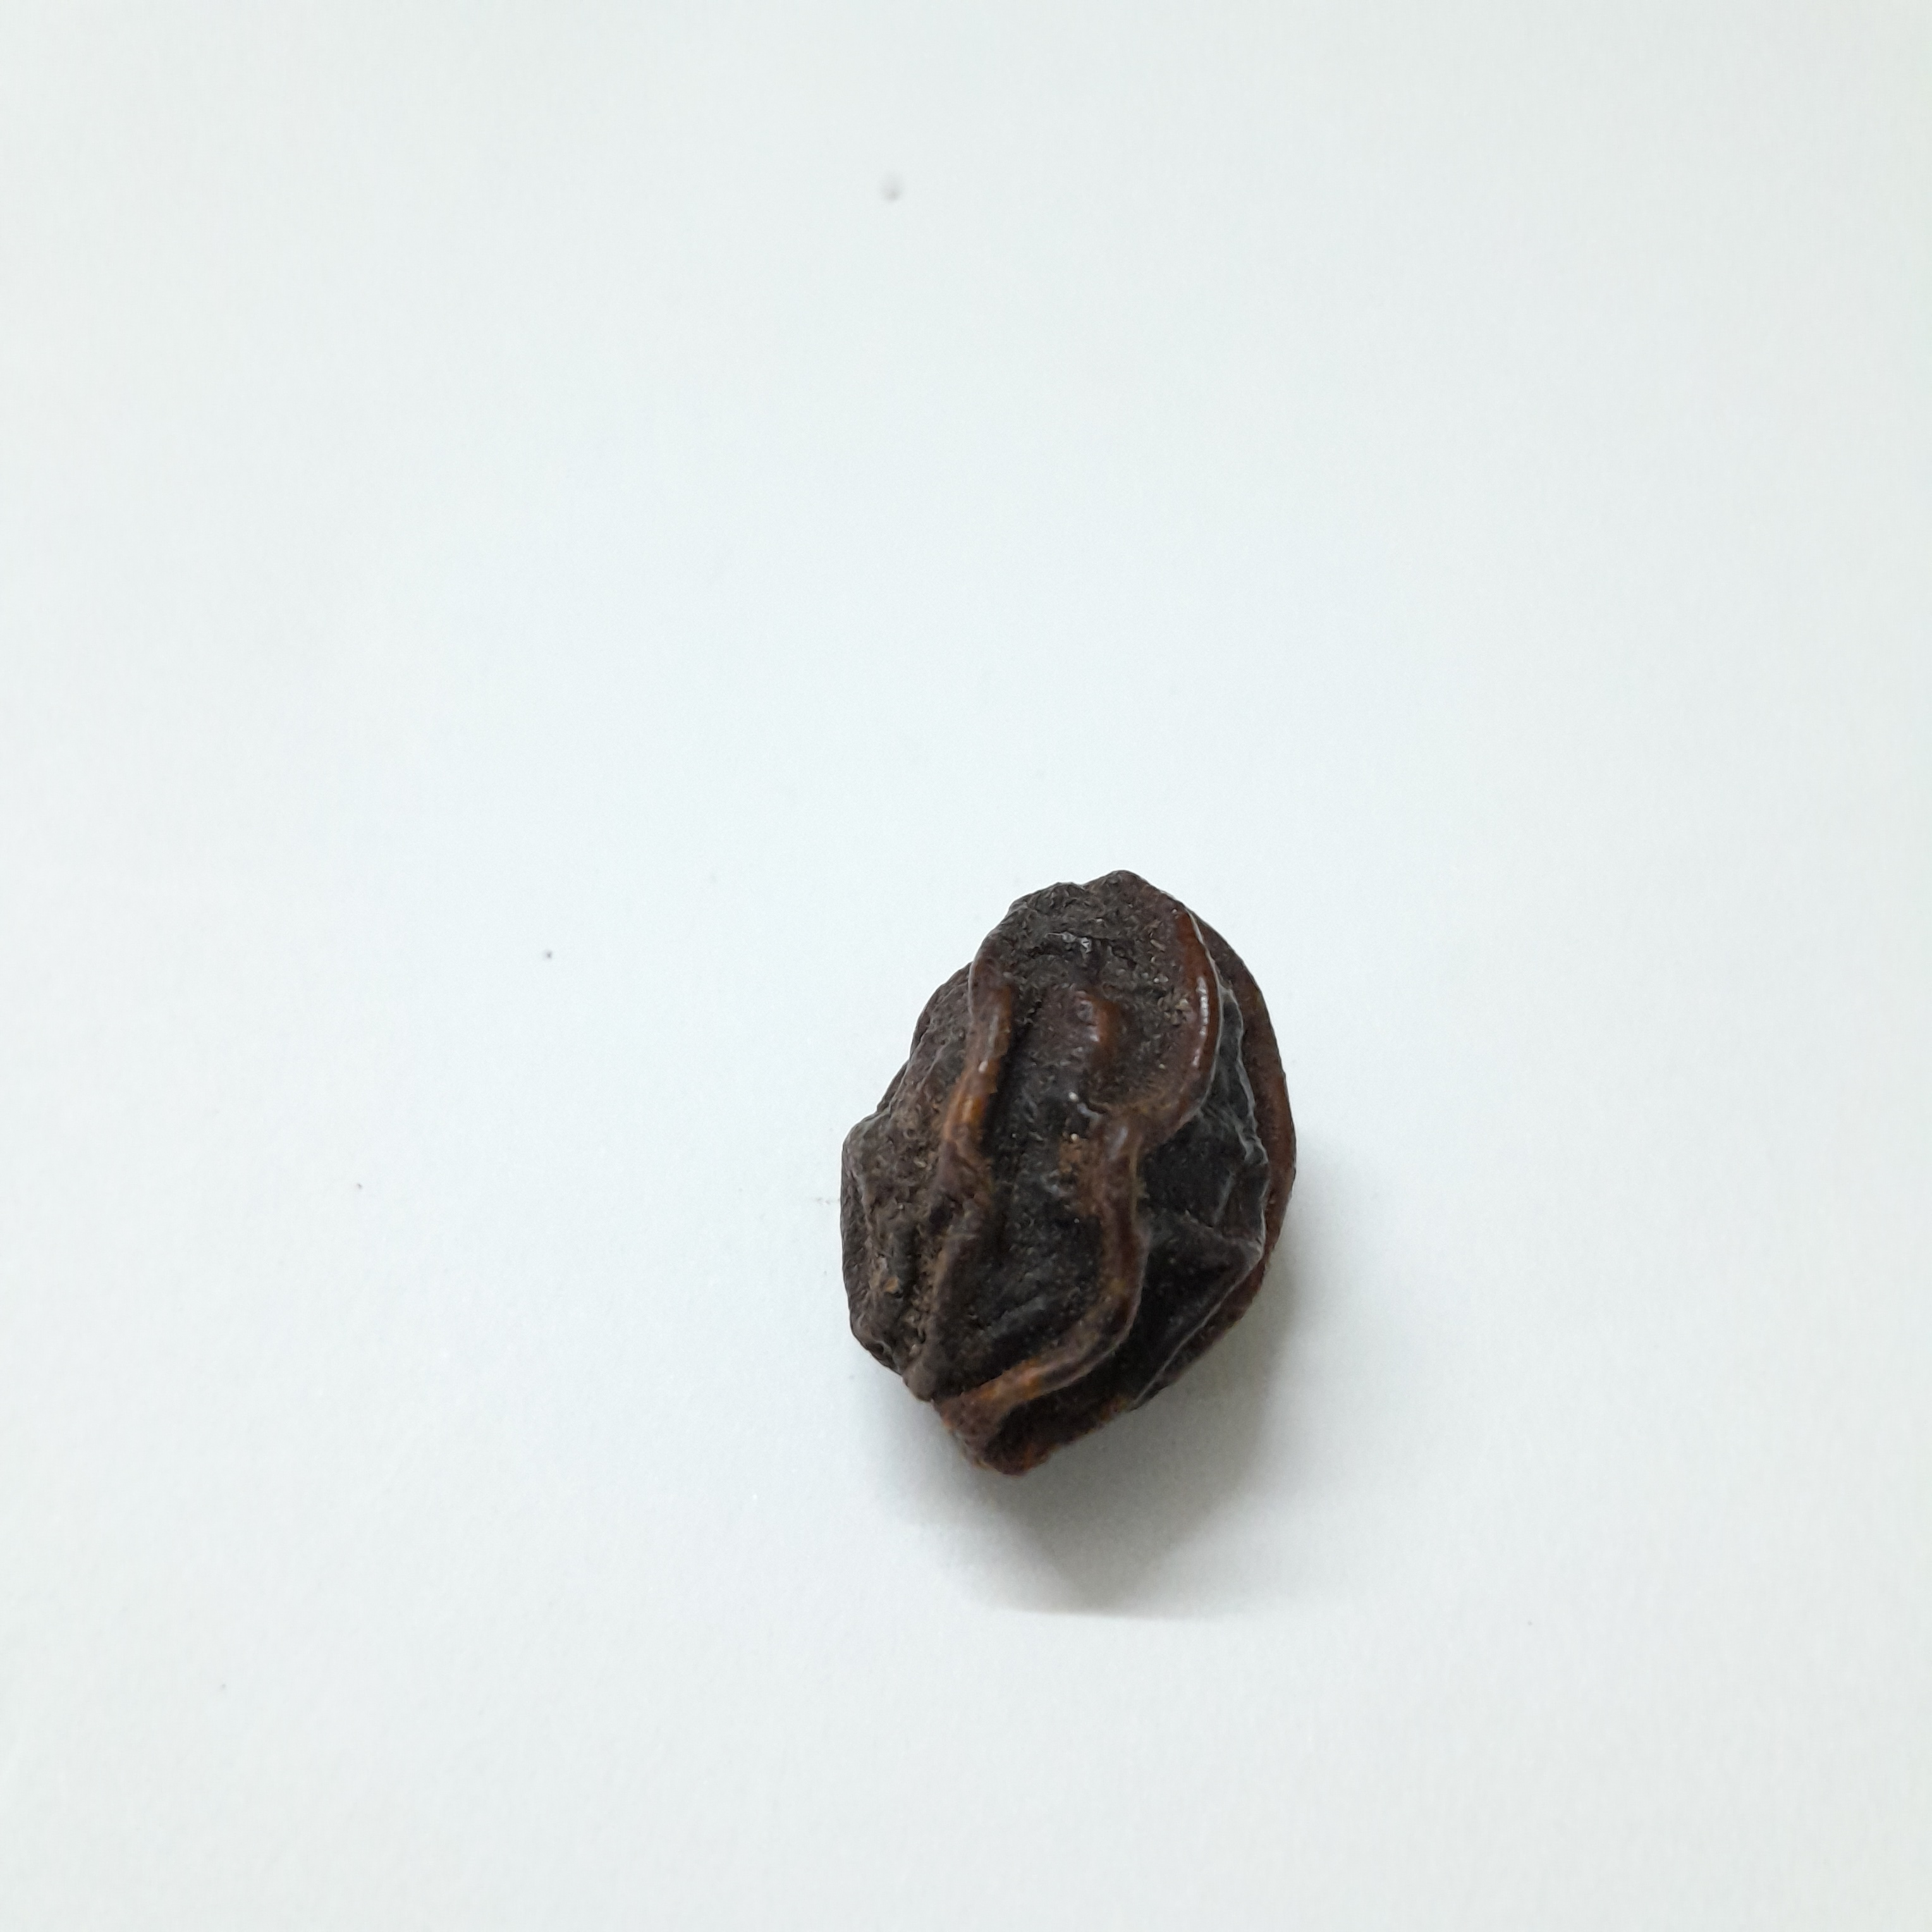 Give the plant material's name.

kadukharik
